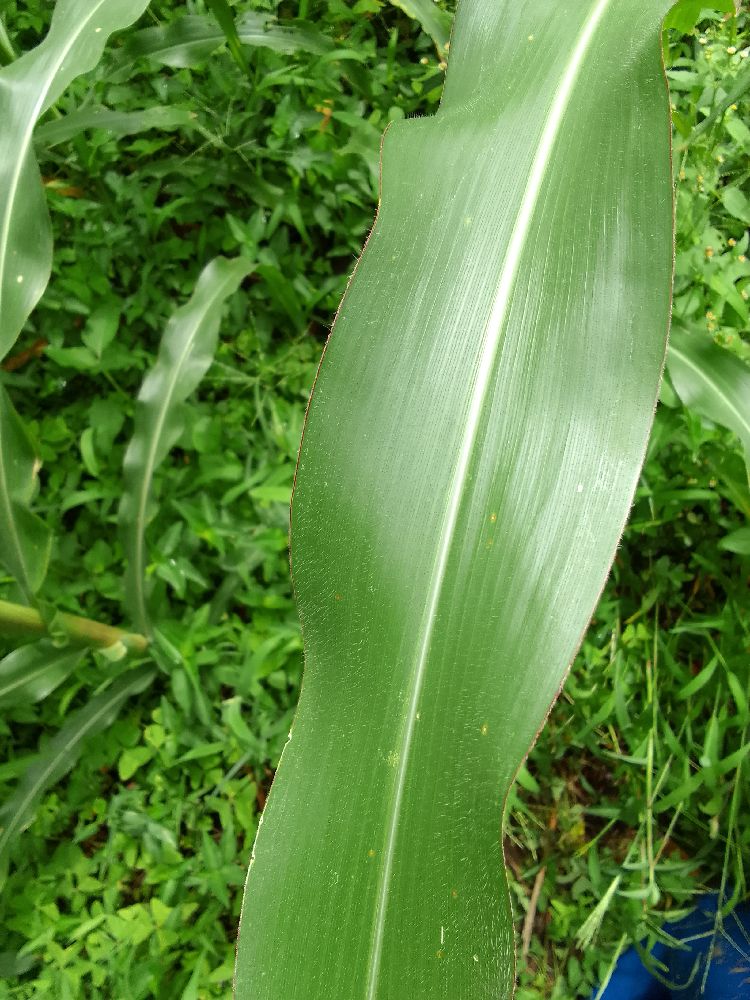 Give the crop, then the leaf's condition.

maize, healthy
